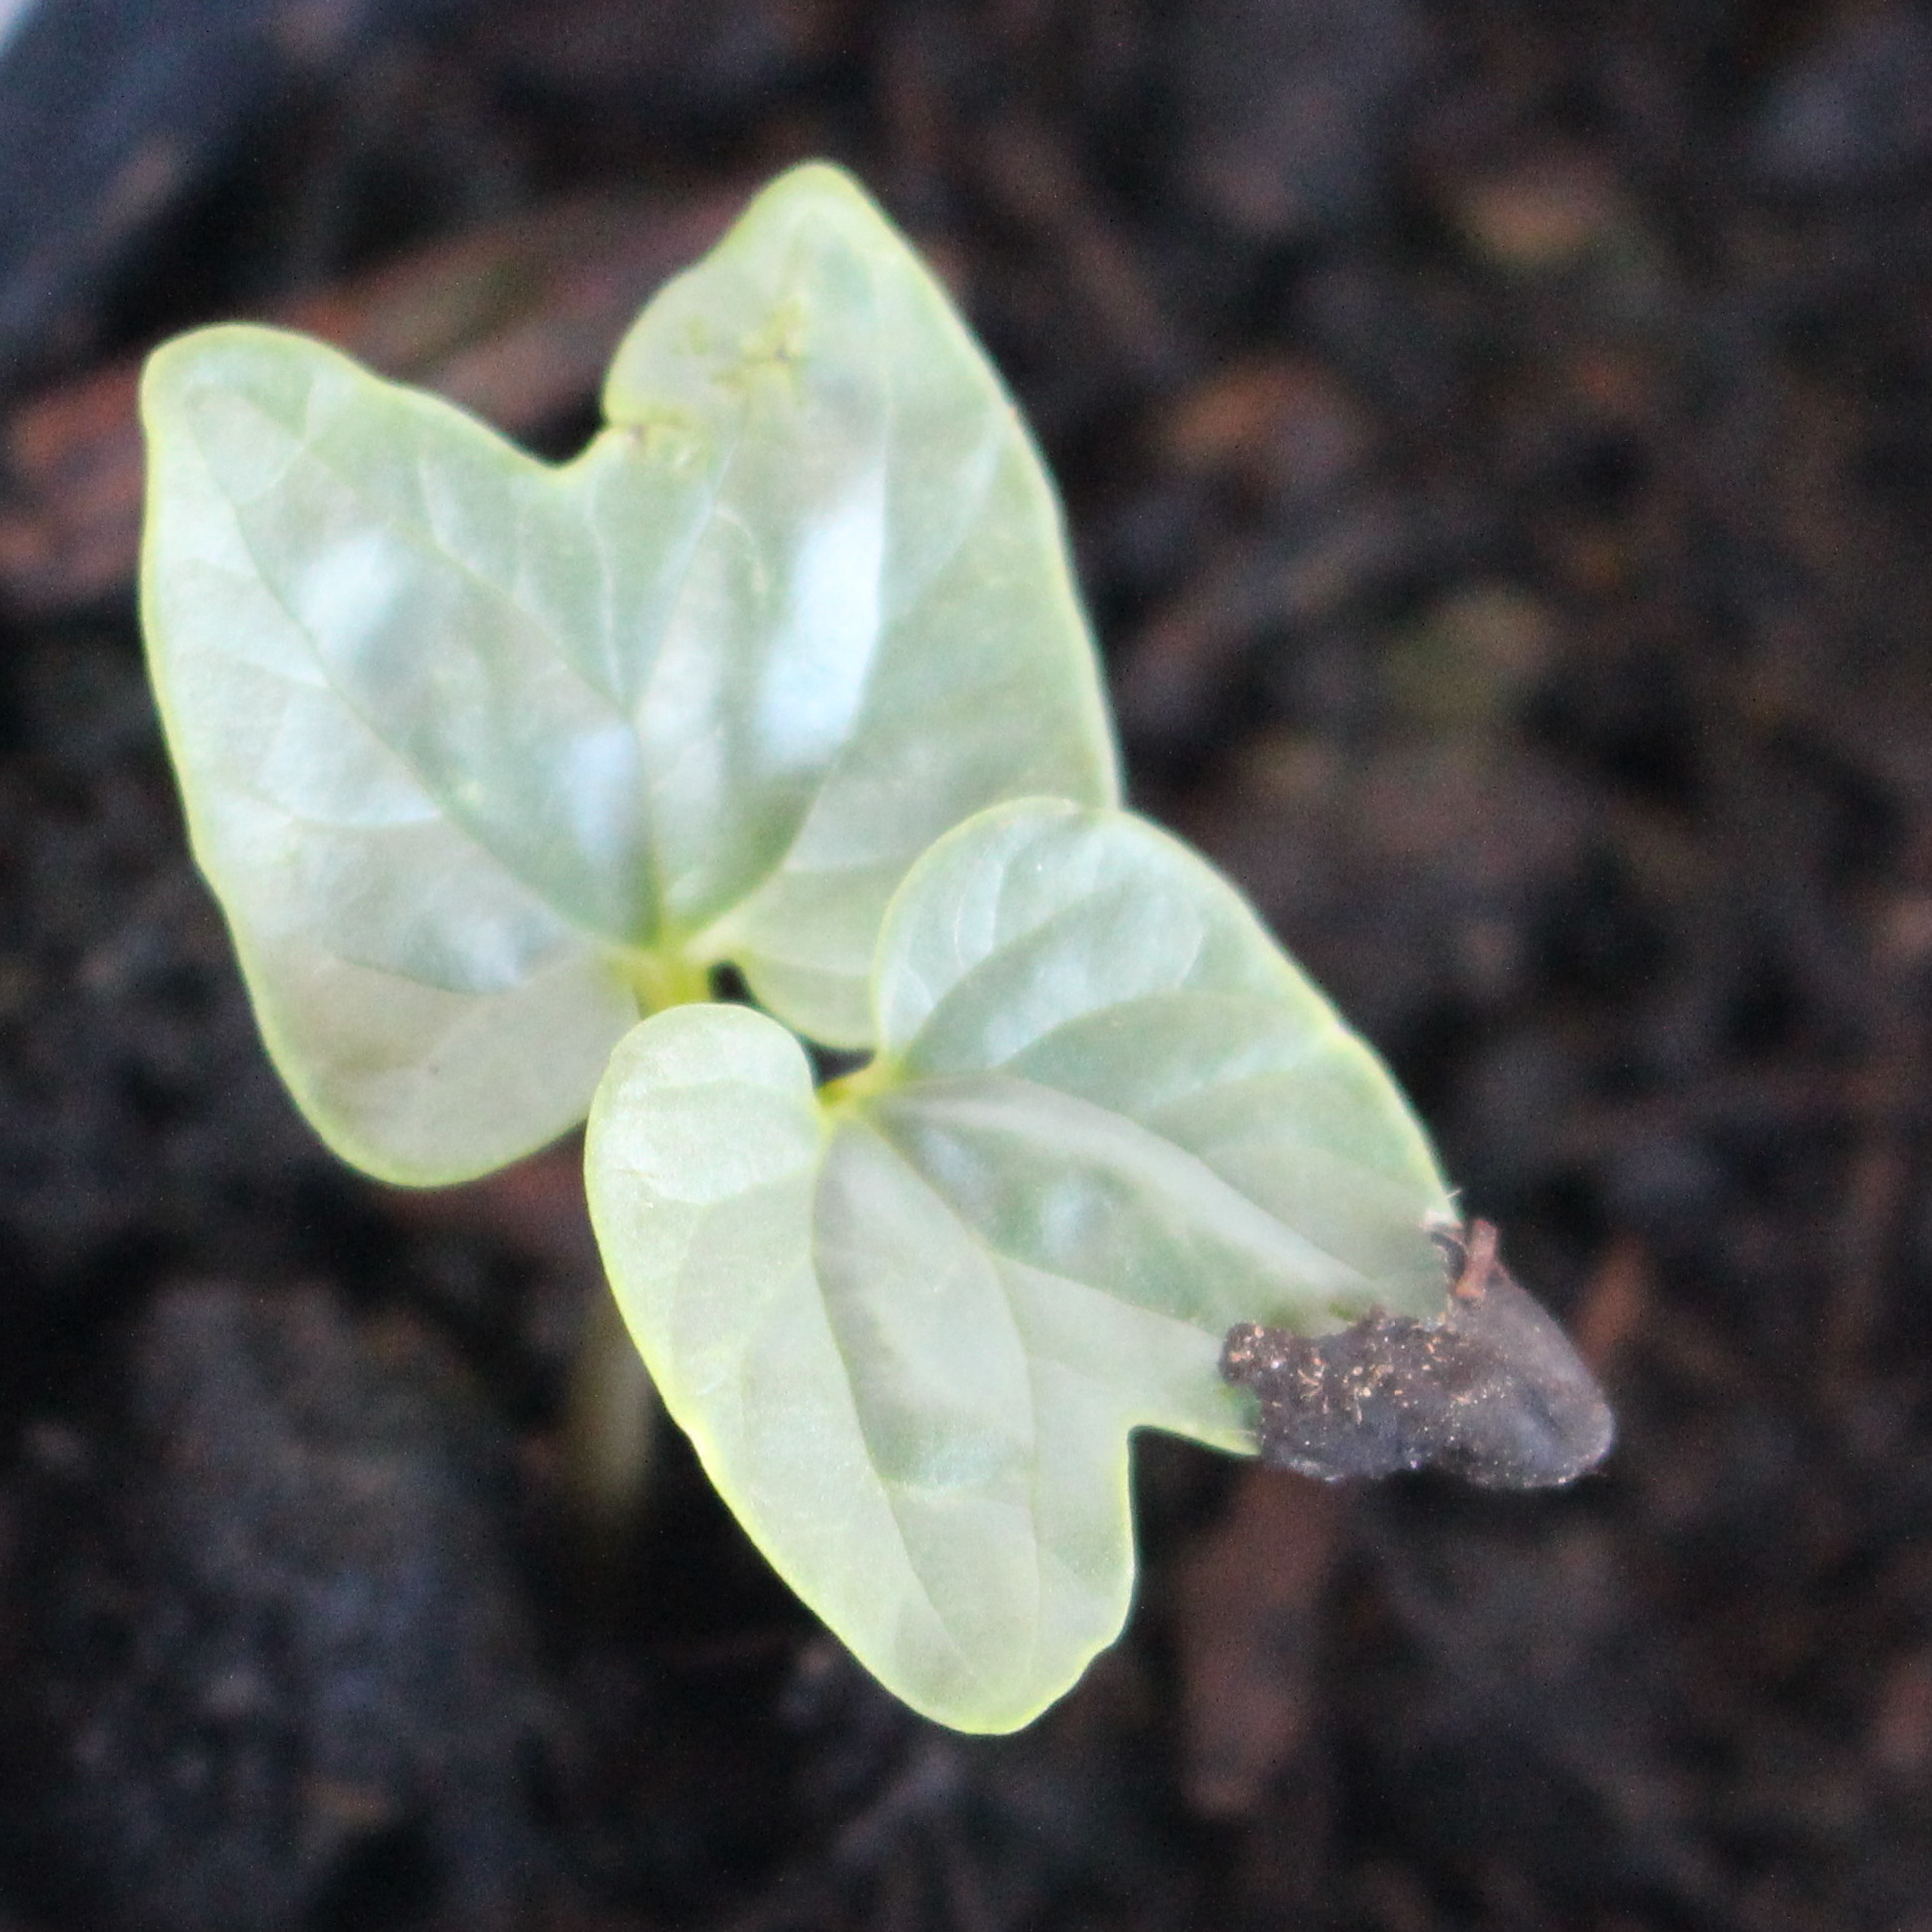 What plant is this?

Convolvulus arvensis
